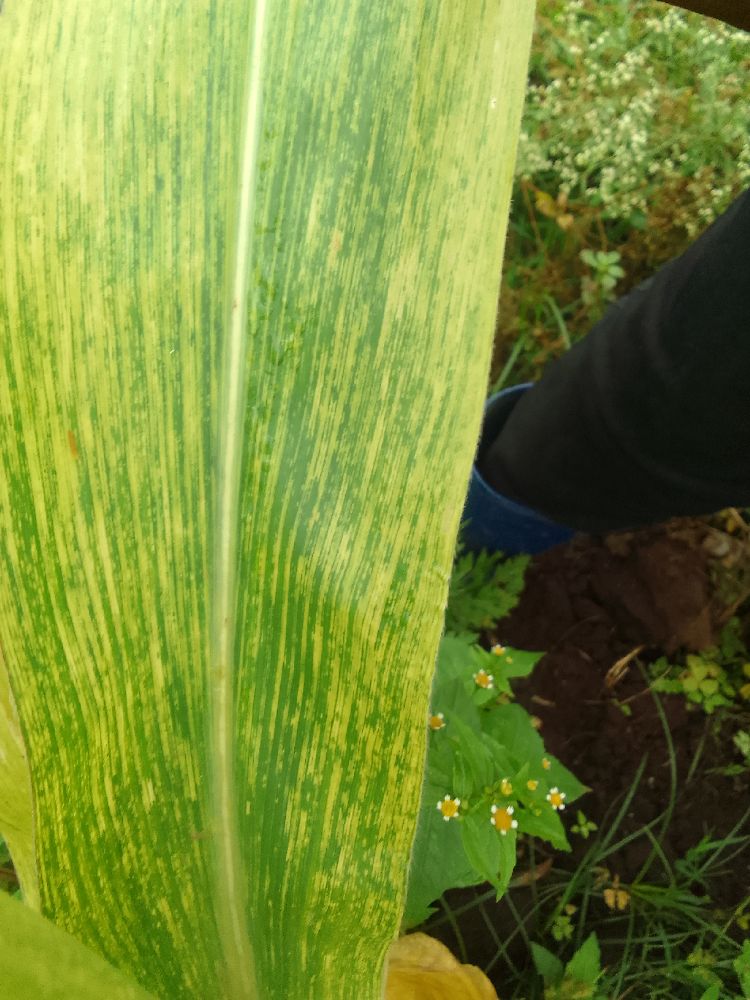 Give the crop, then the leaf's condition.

maize, maize lethal necrosis
